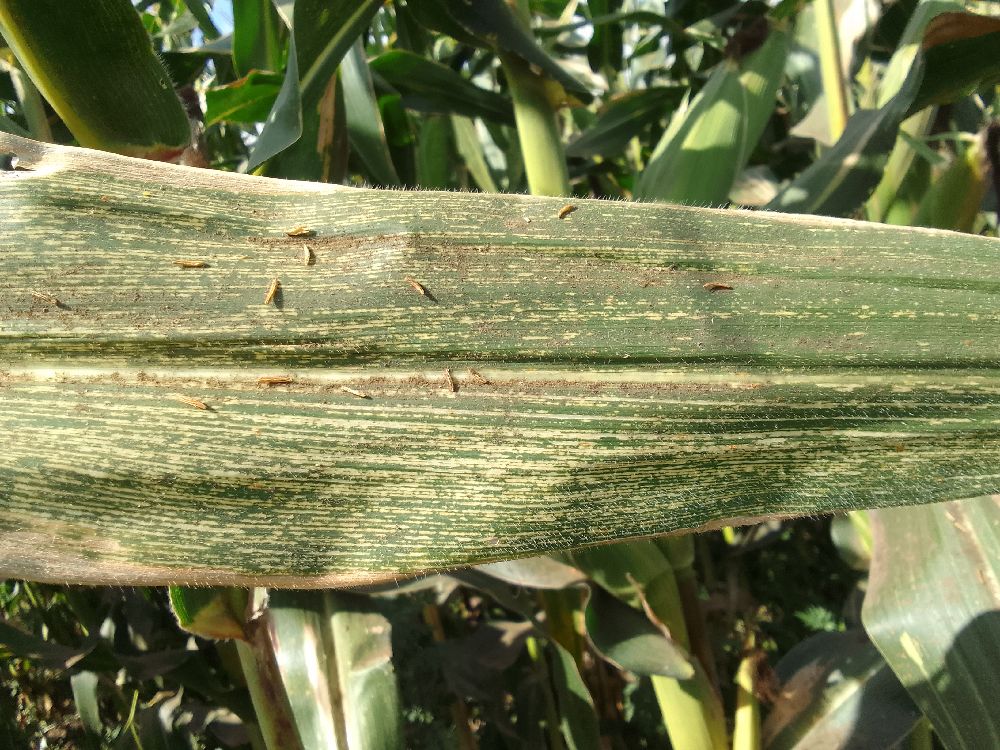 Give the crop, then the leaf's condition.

maize, maize streak virus
